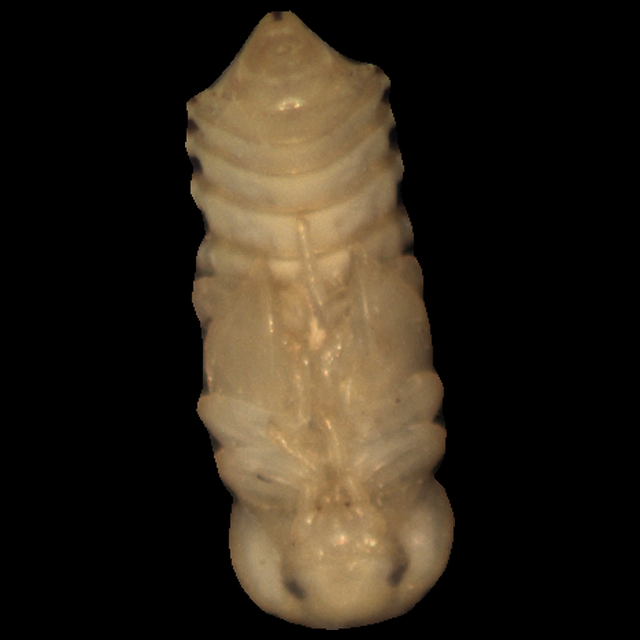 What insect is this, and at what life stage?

mealworm pupa
